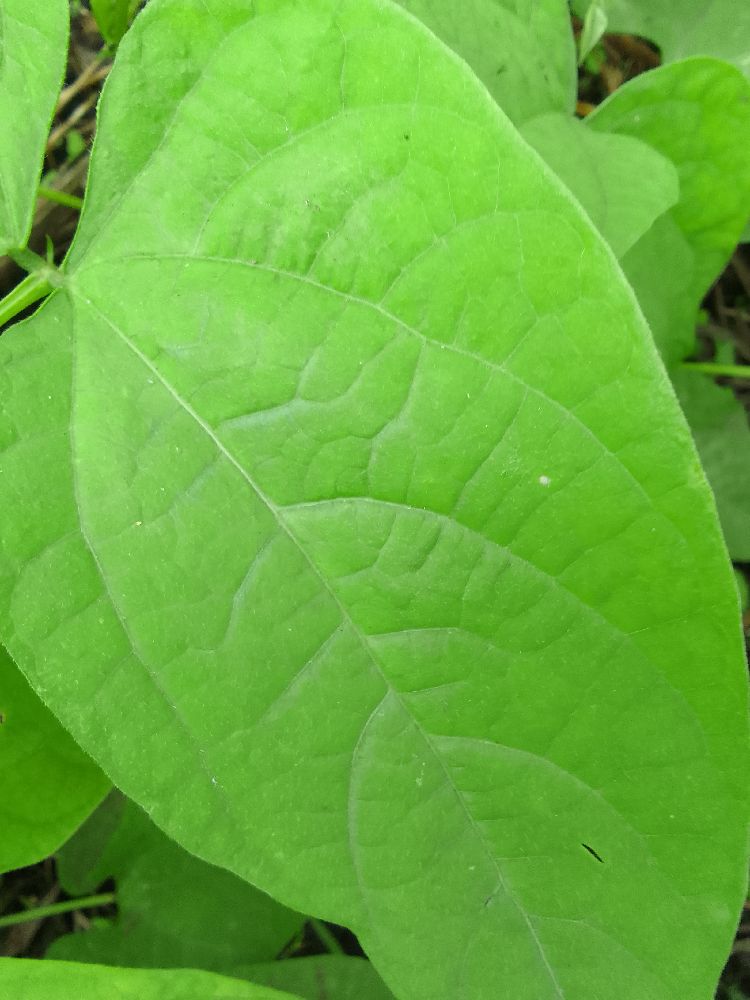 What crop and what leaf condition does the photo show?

common bean, healthy
